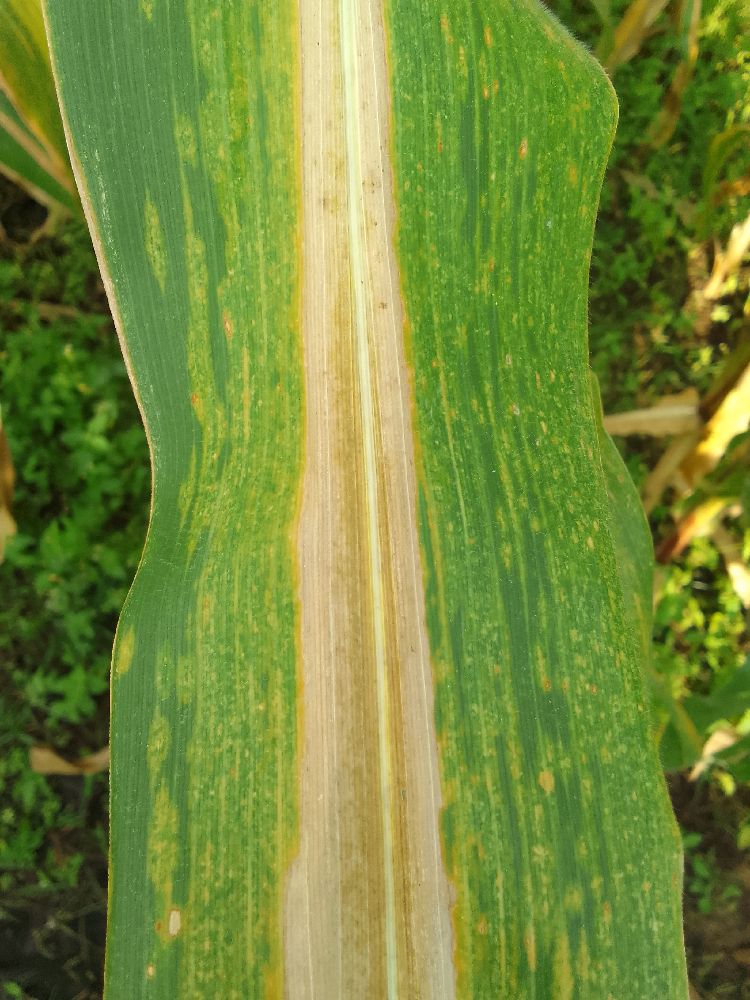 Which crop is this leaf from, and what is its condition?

maize, maize lethal necrosis
